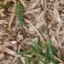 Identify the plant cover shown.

grass
